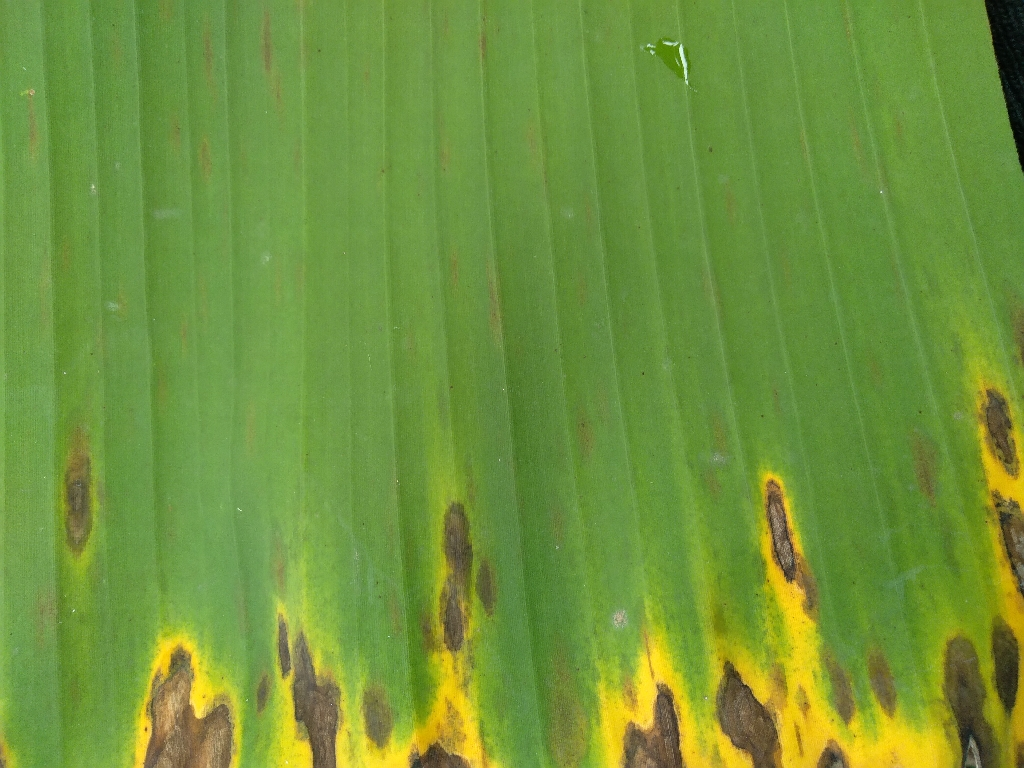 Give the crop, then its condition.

banana, black sigatoka
